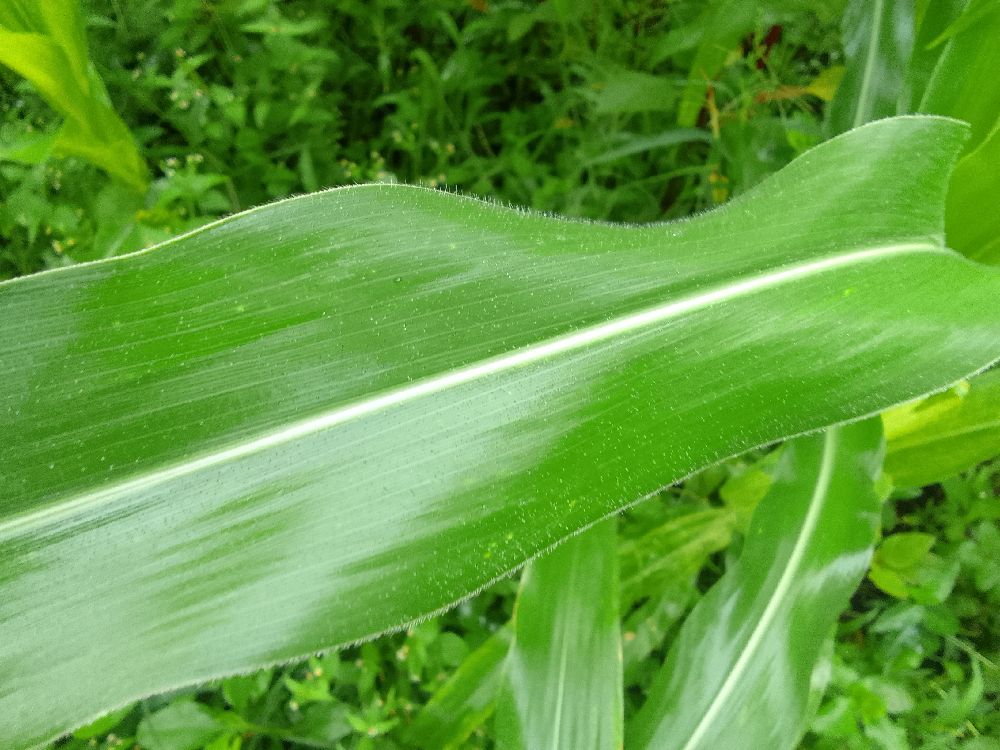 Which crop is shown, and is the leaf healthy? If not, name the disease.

maize, healthy
